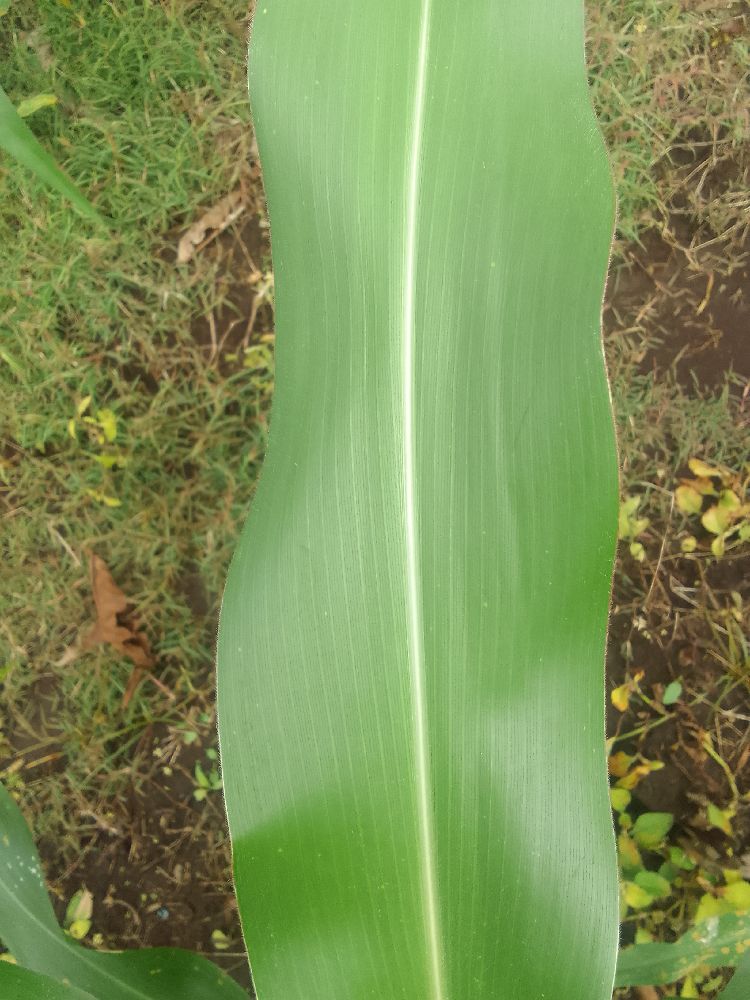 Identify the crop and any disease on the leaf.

maize, healthy
